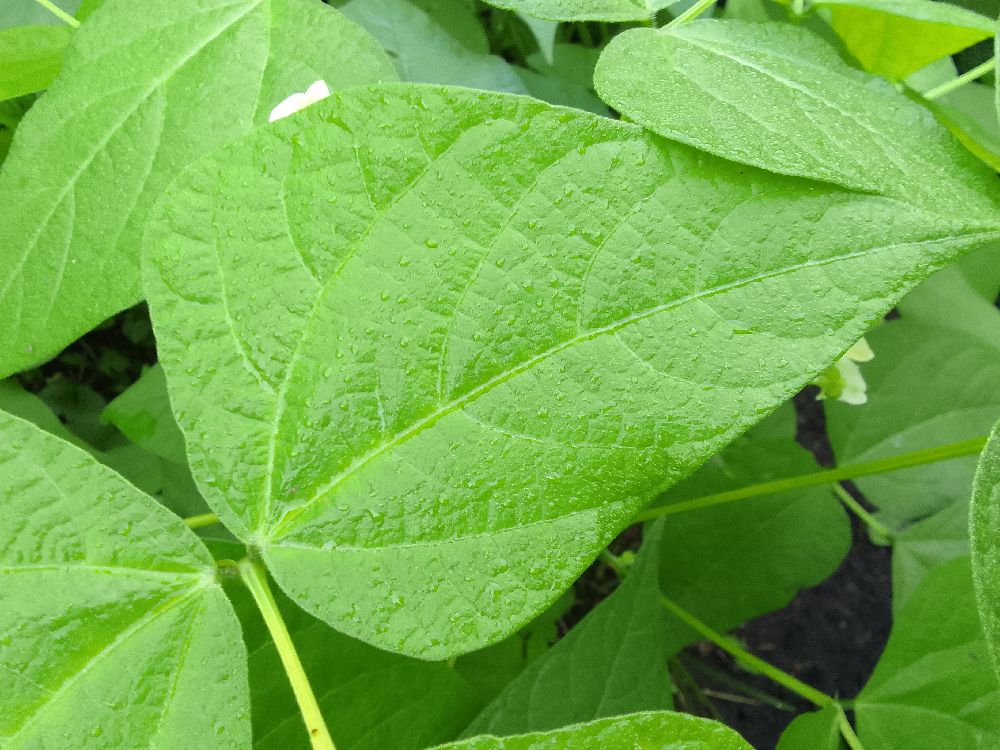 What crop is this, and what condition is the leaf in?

common bean, healthy
